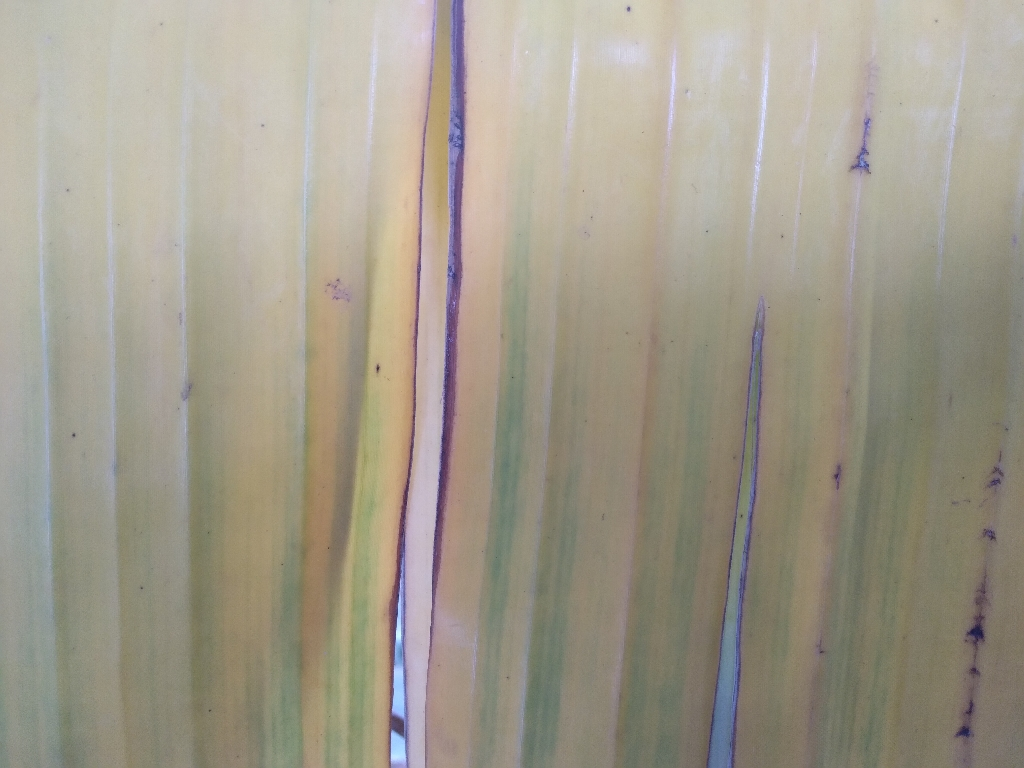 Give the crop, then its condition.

banana, fusarium wilt race 1
